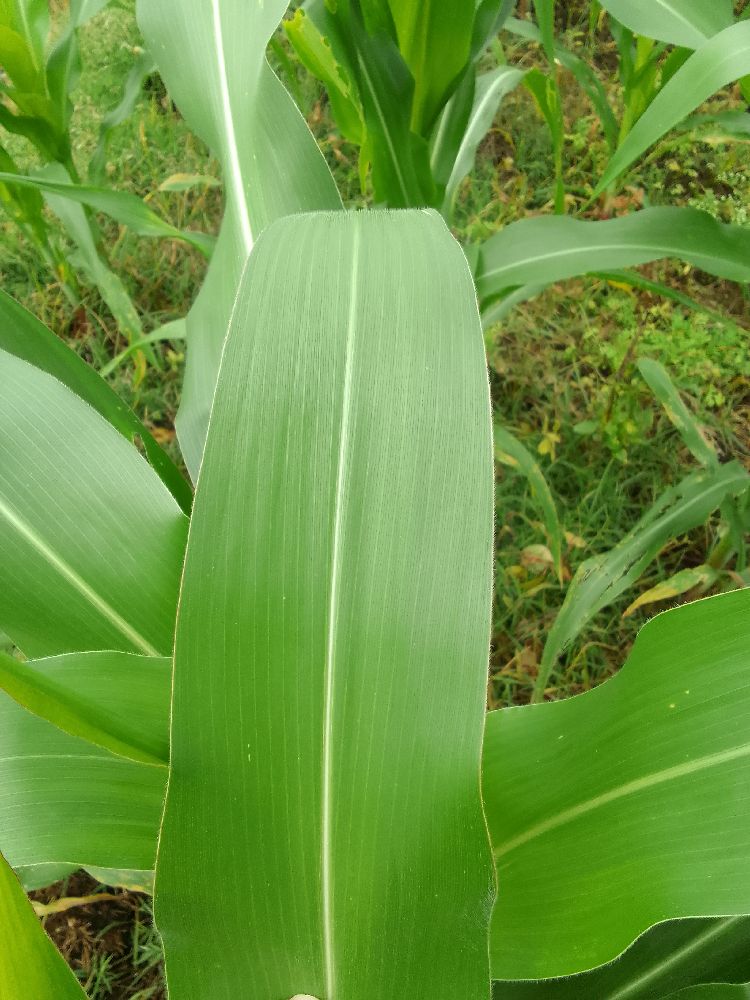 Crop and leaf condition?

maize, healthy
